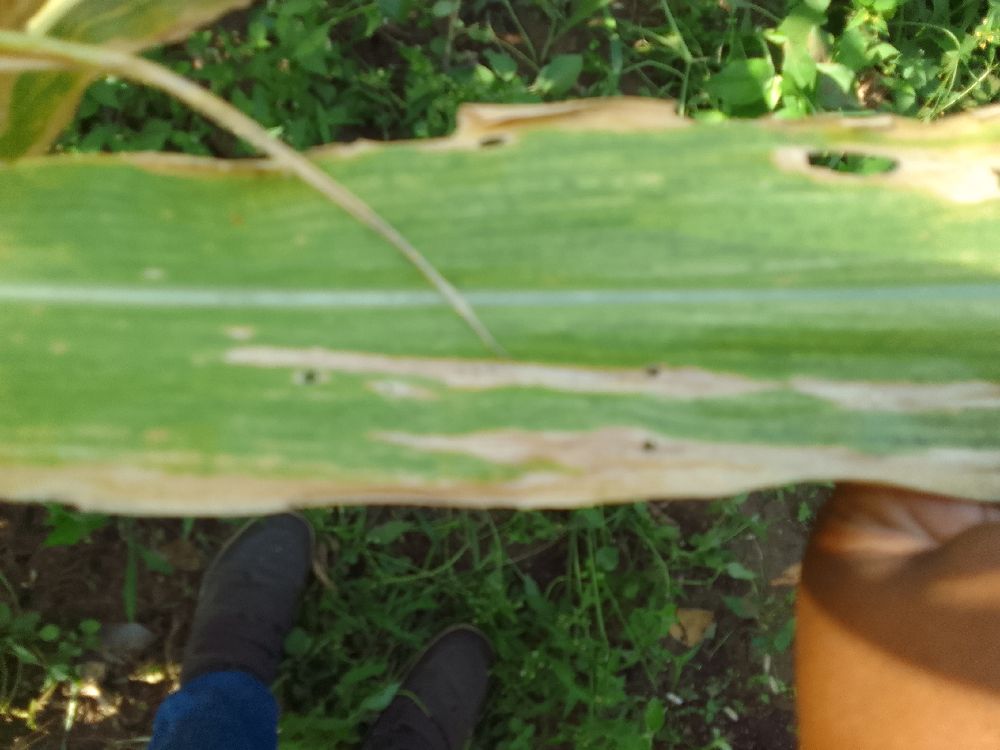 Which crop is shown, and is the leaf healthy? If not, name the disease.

maize, maize lethal necrosis
